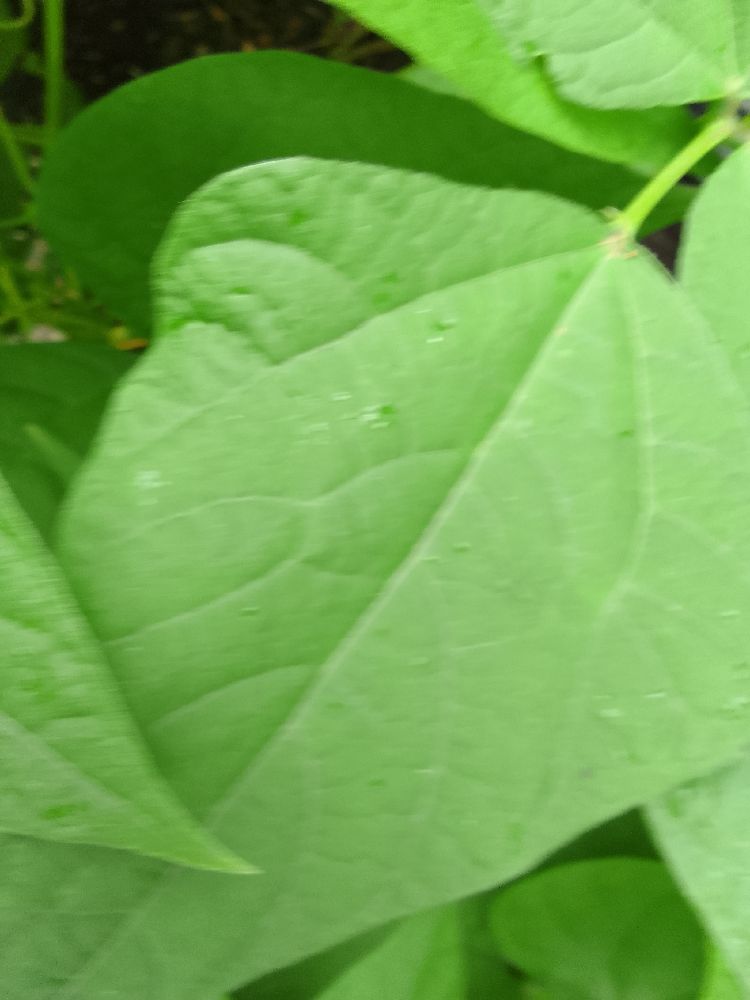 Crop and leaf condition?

common bean, healthy
